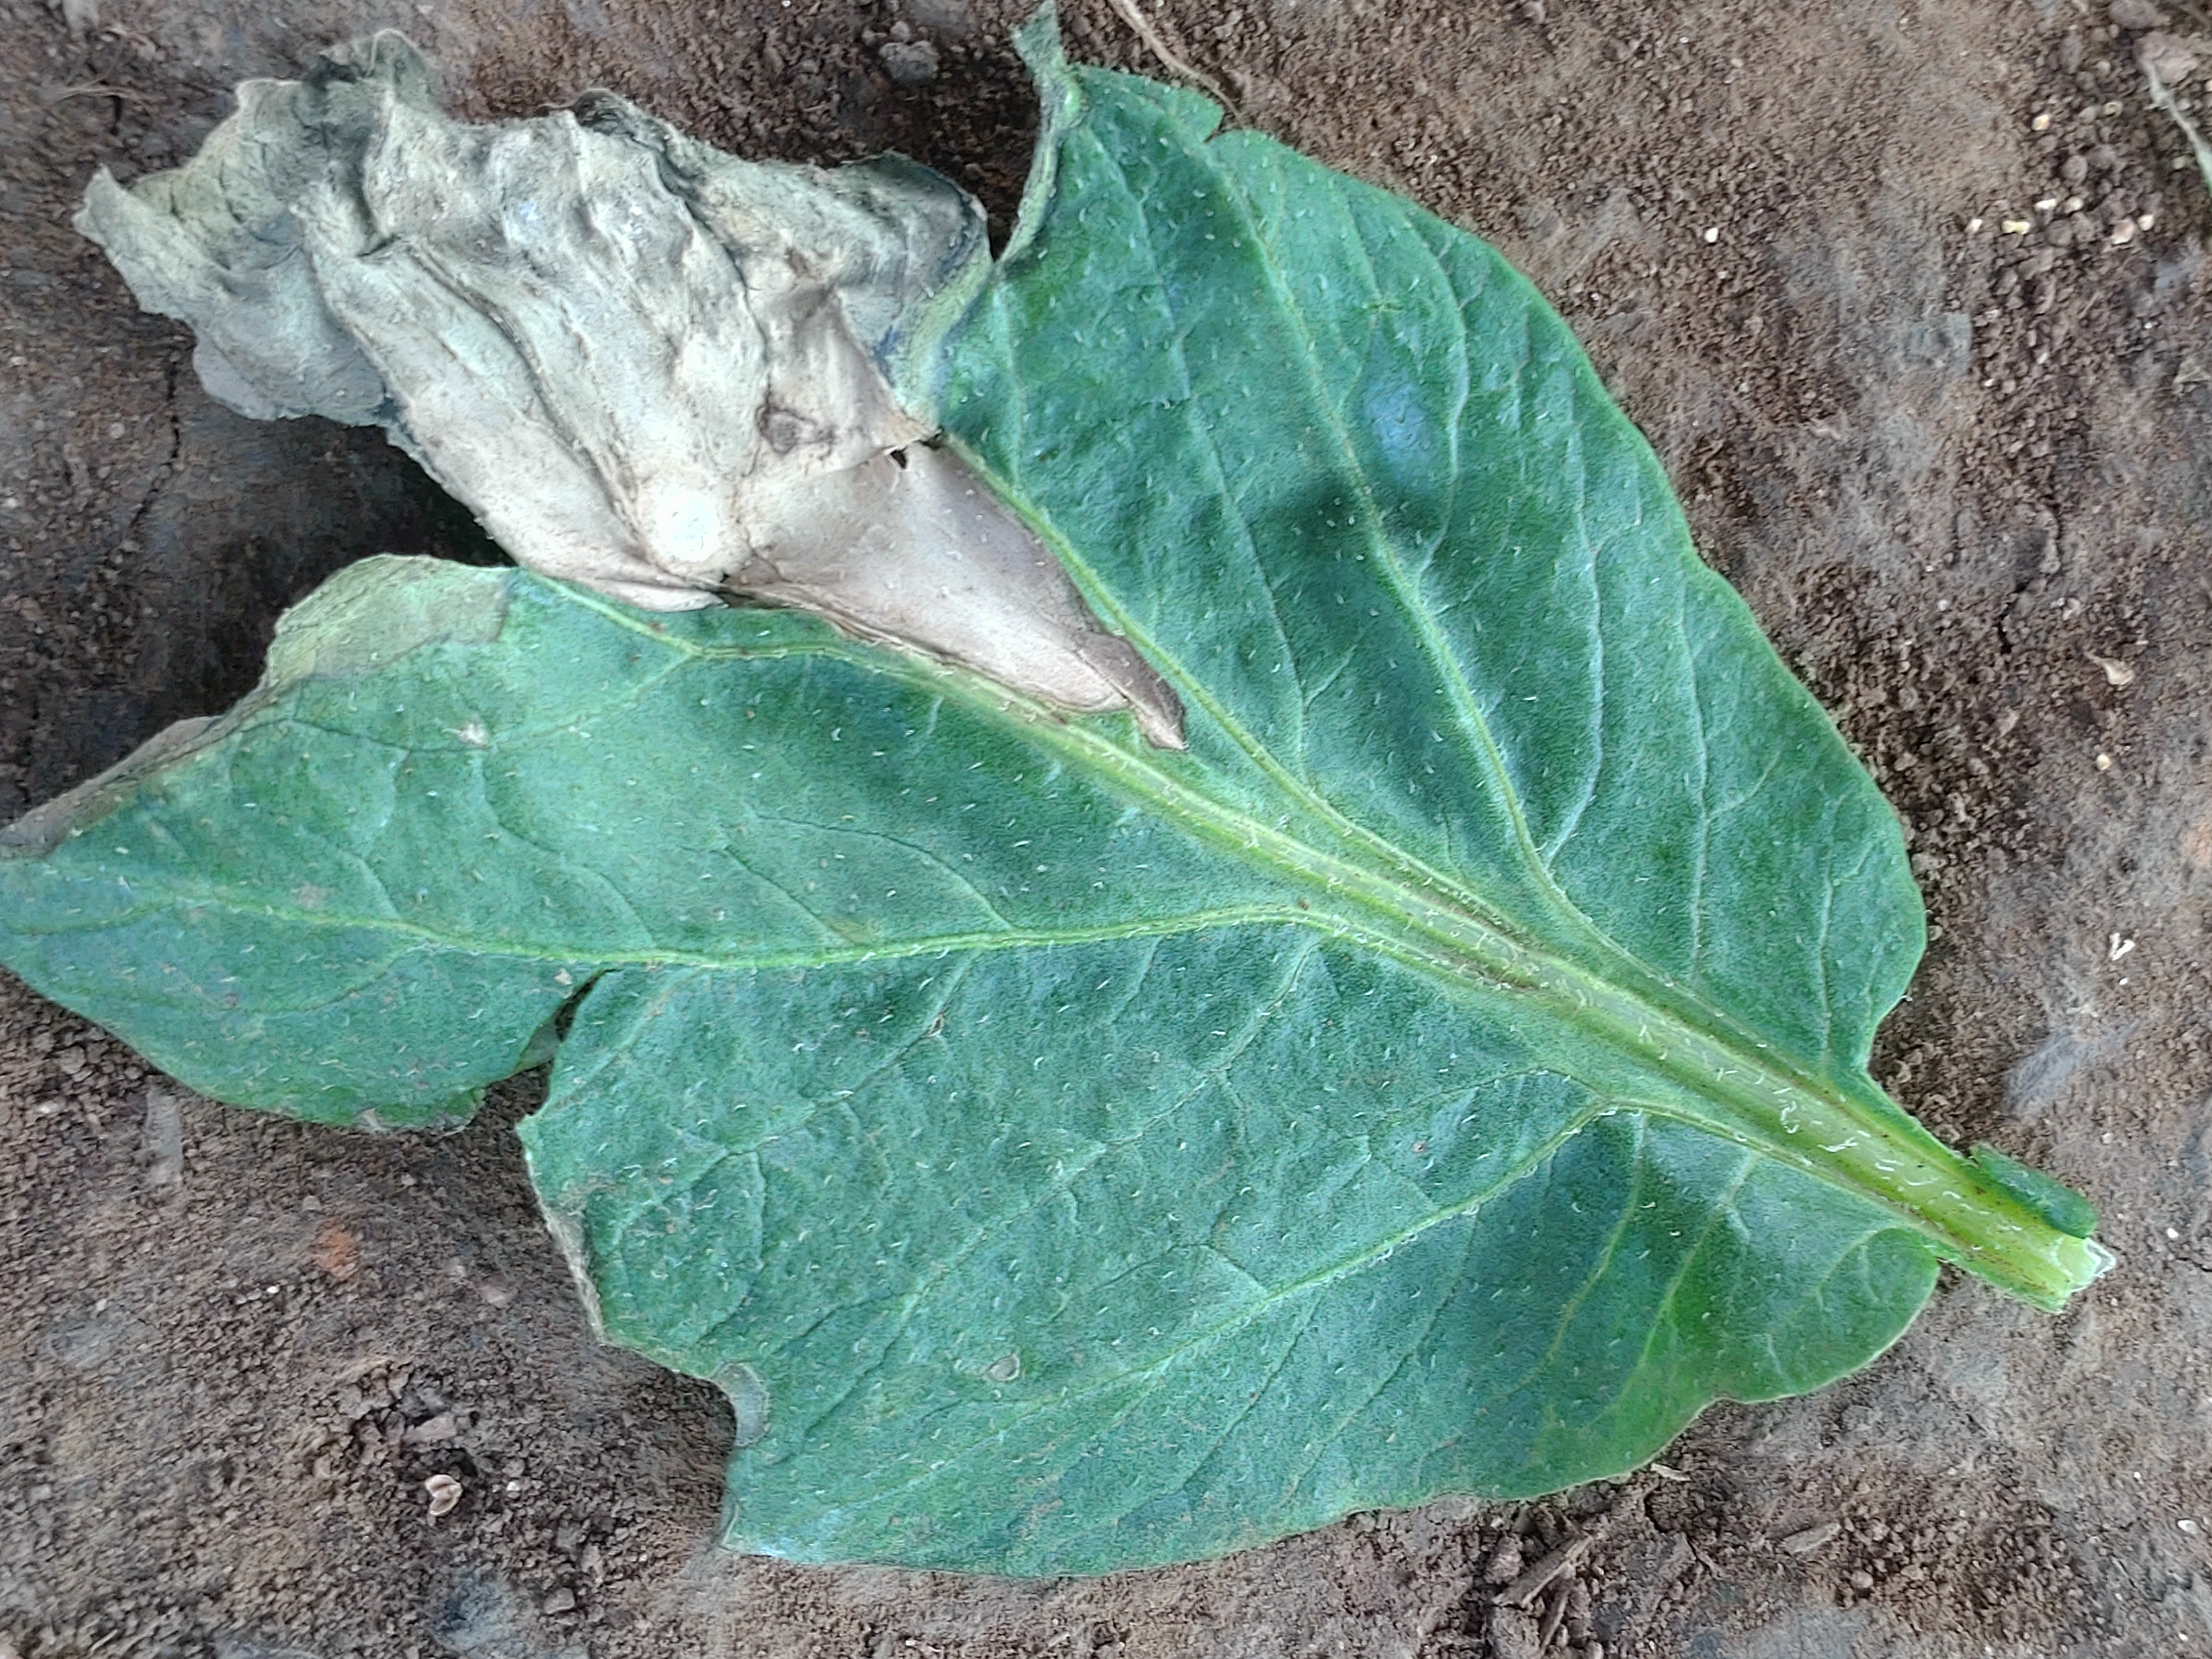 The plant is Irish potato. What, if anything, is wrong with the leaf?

early blight
